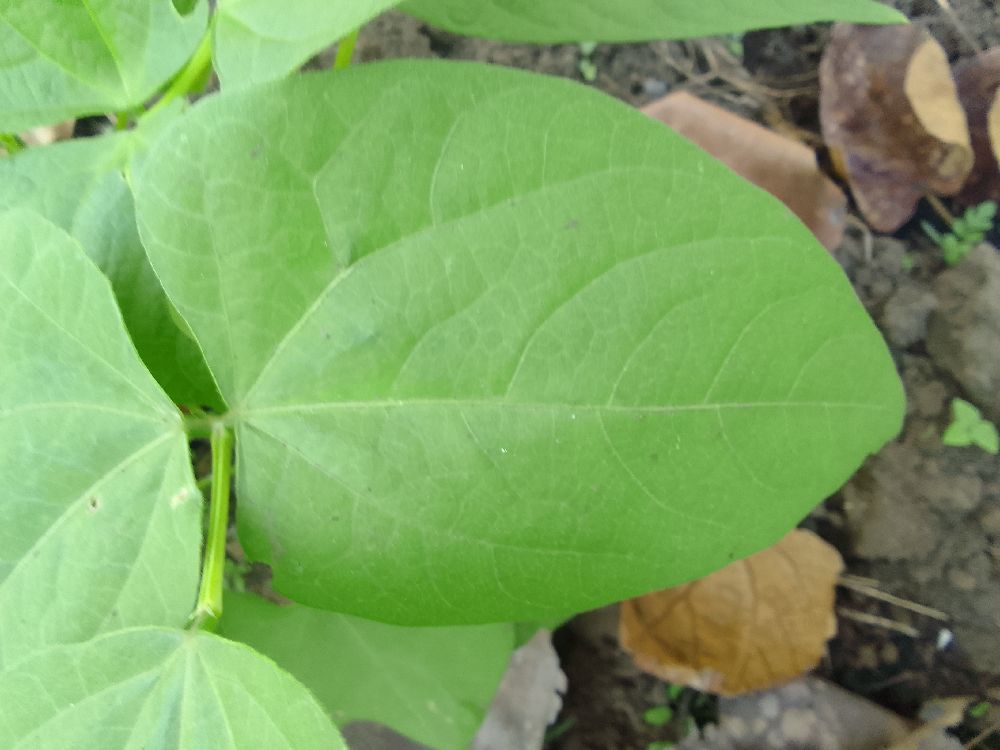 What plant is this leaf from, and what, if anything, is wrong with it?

common bean, healthy
